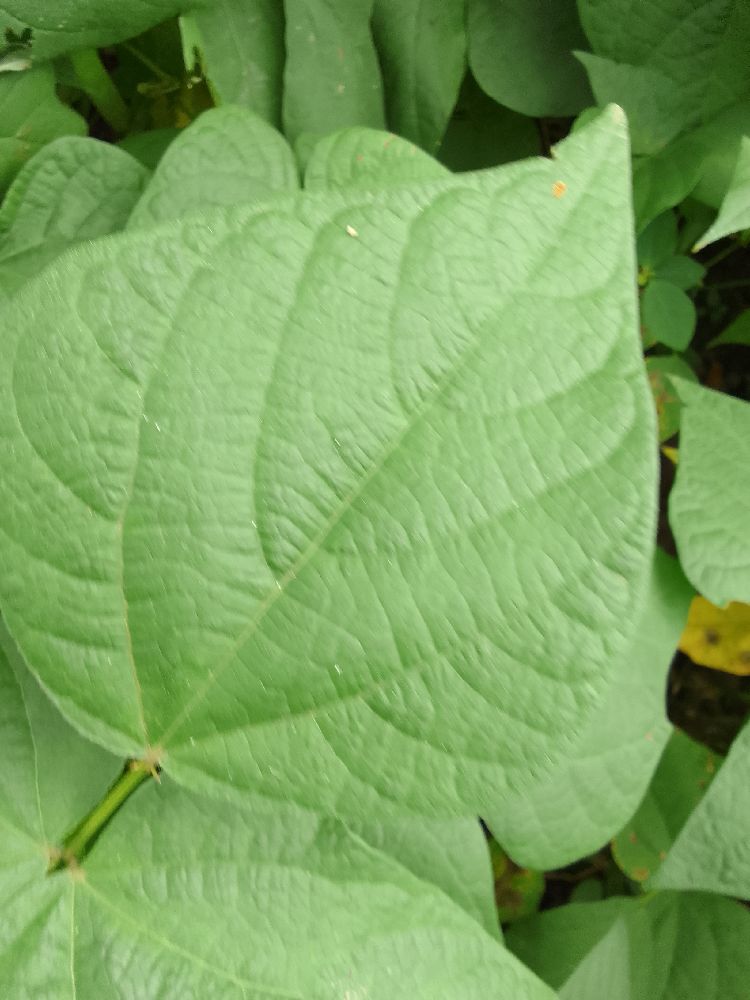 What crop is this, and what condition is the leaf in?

common bean, healthy
